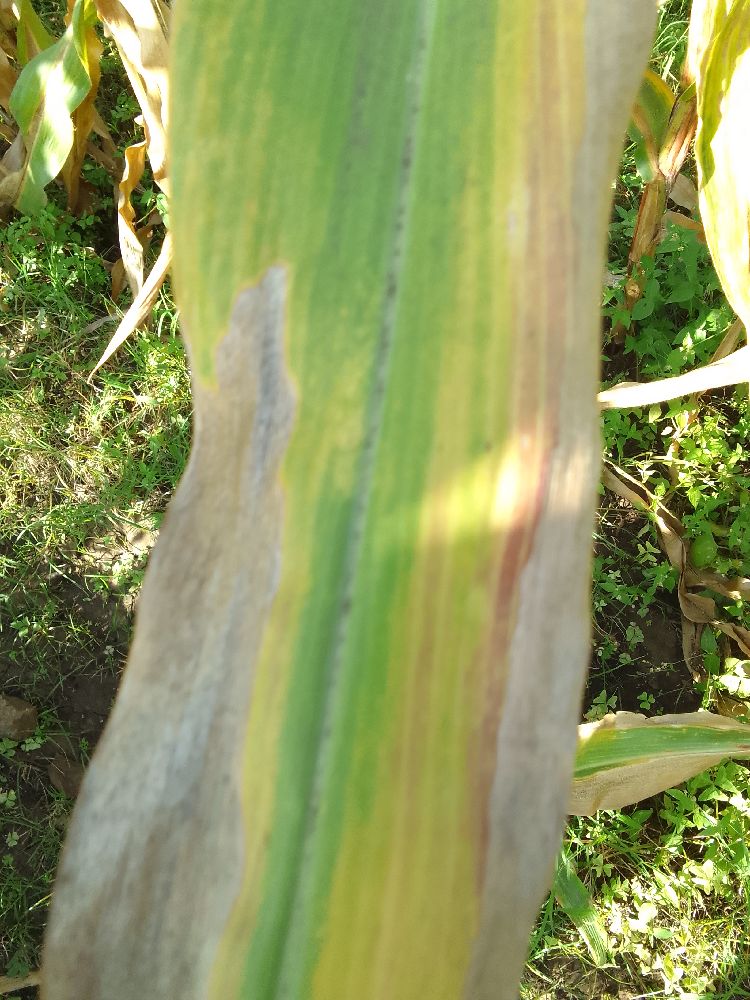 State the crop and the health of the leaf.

maize, maize lethal necrosis
